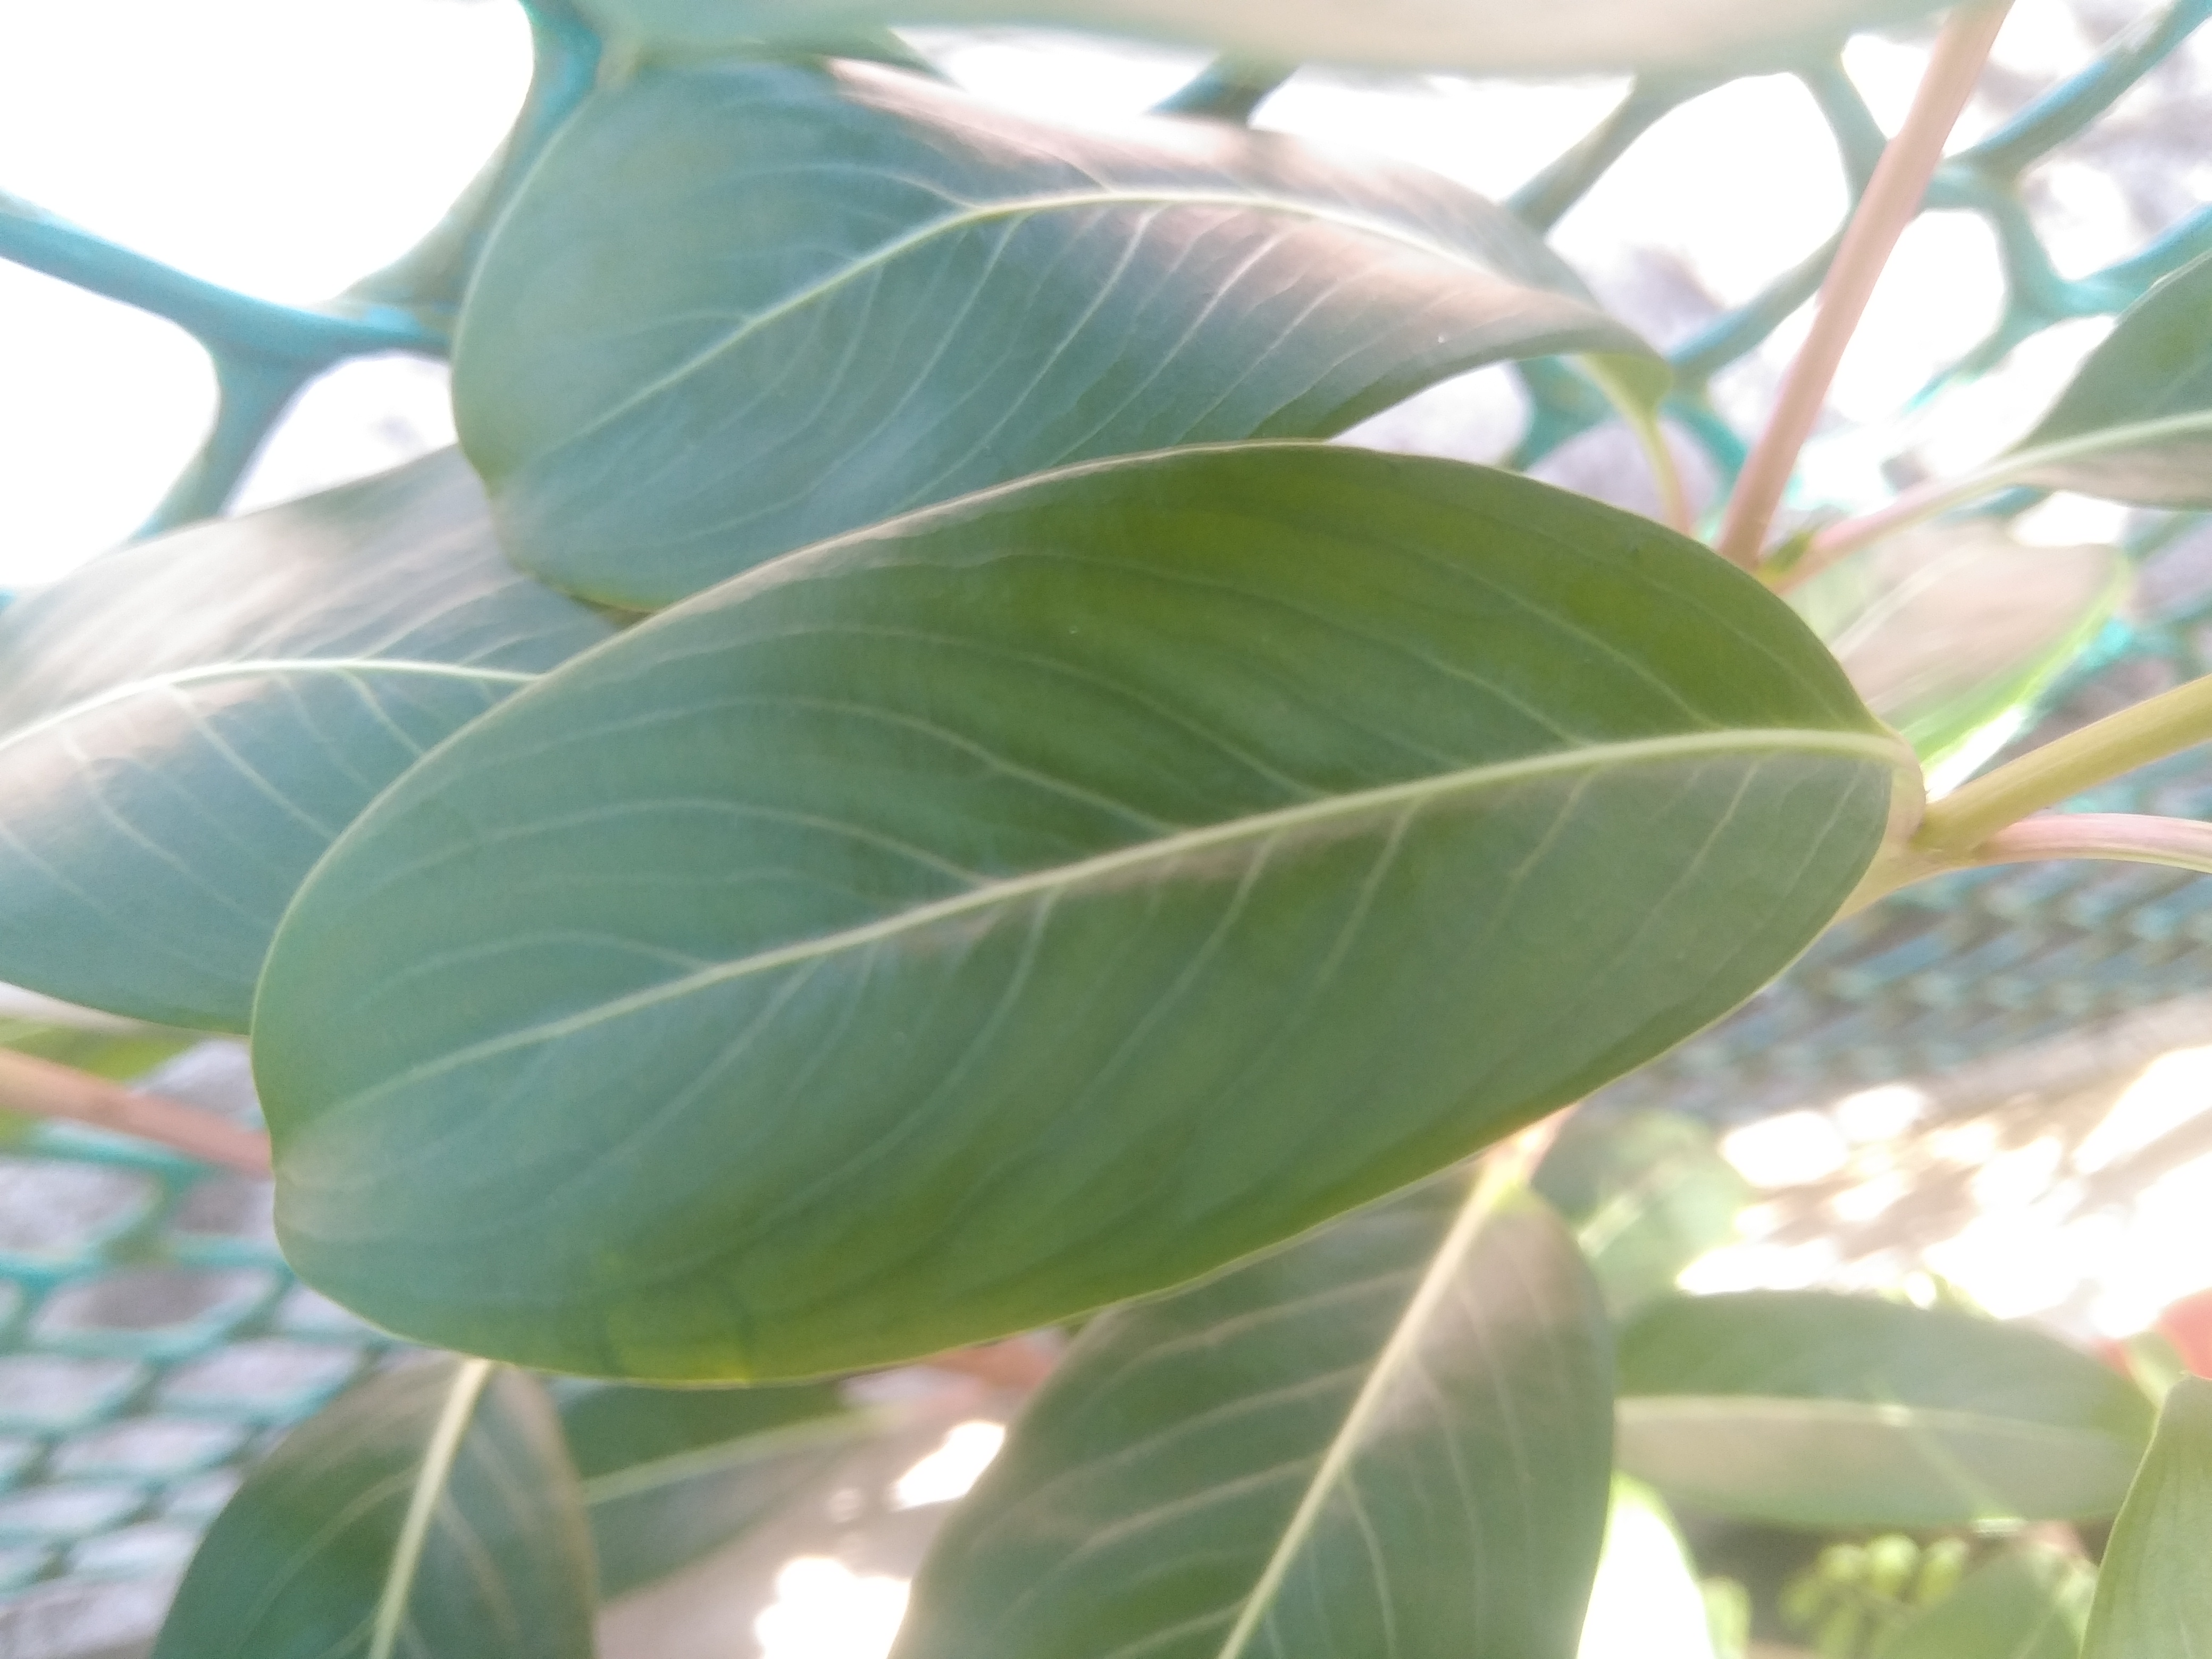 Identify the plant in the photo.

rose periwinkle
